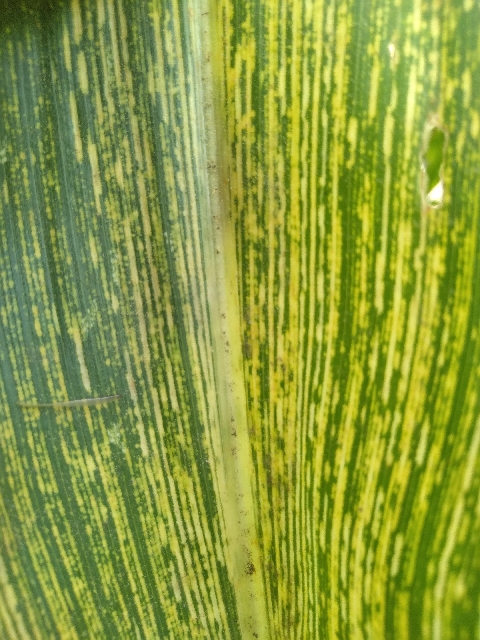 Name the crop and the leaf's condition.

maize, maize streak virus
